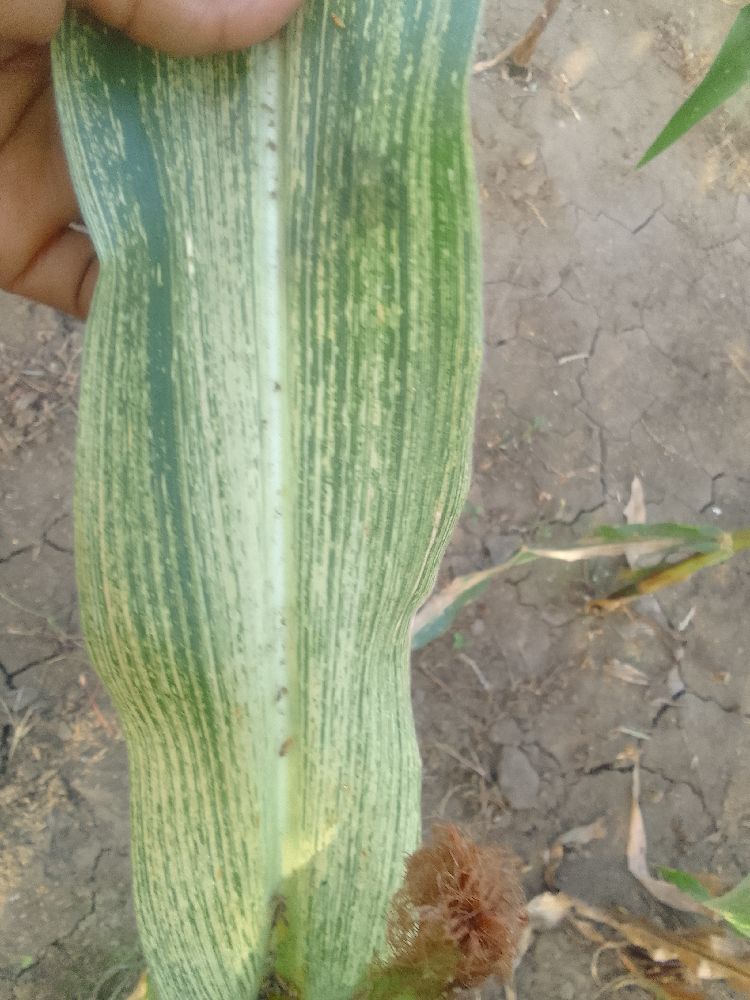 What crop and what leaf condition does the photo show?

maize, maize streak virus
